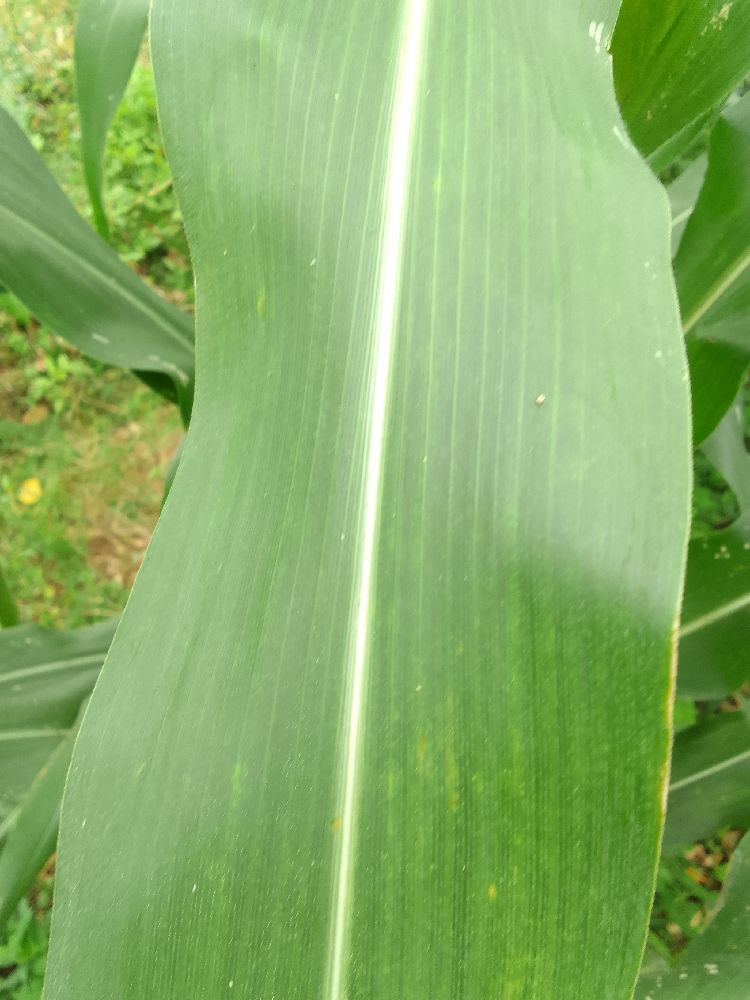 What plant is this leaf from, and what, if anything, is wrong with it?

maize, healthy
